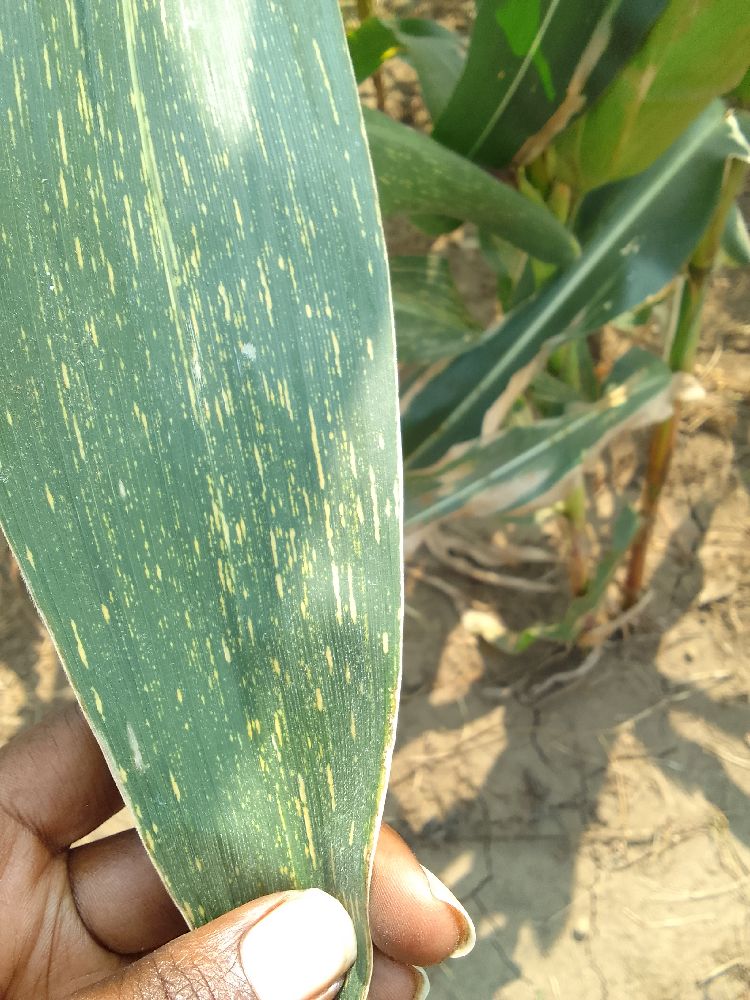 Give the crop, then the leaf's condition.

maize, maize streak virus
